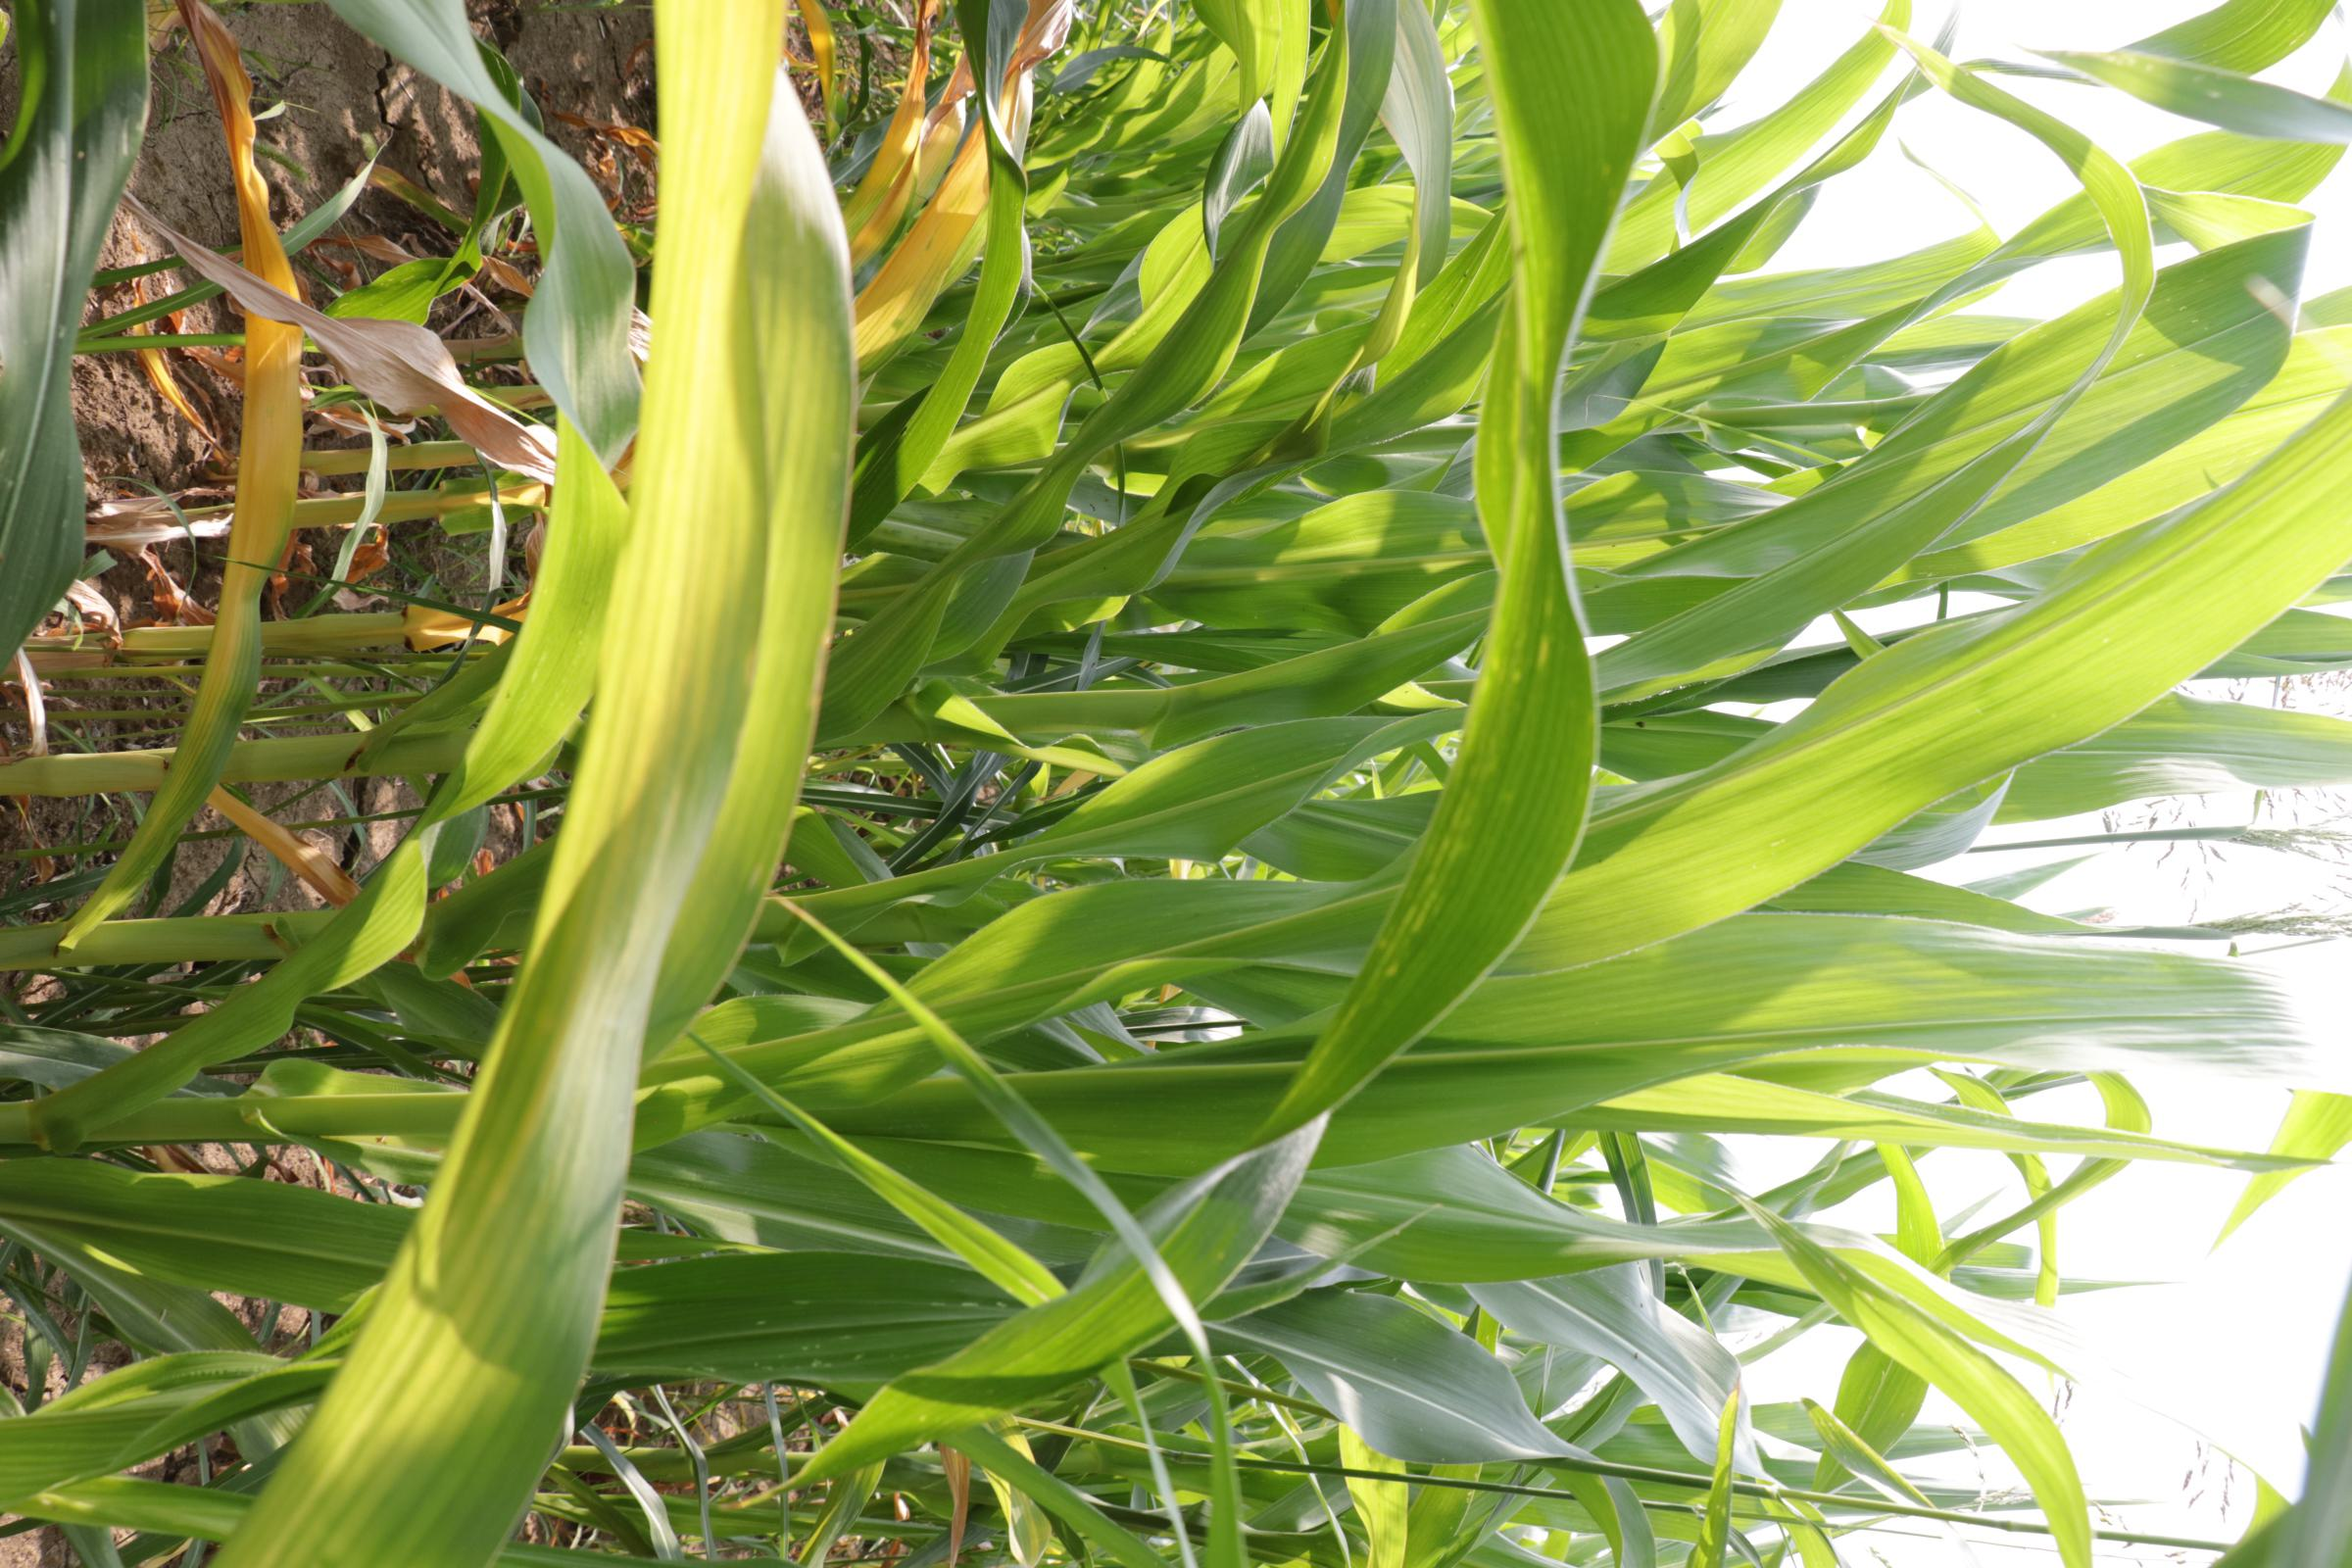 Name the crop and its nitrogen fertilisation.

maize, reduced nitrogen fertilisation
